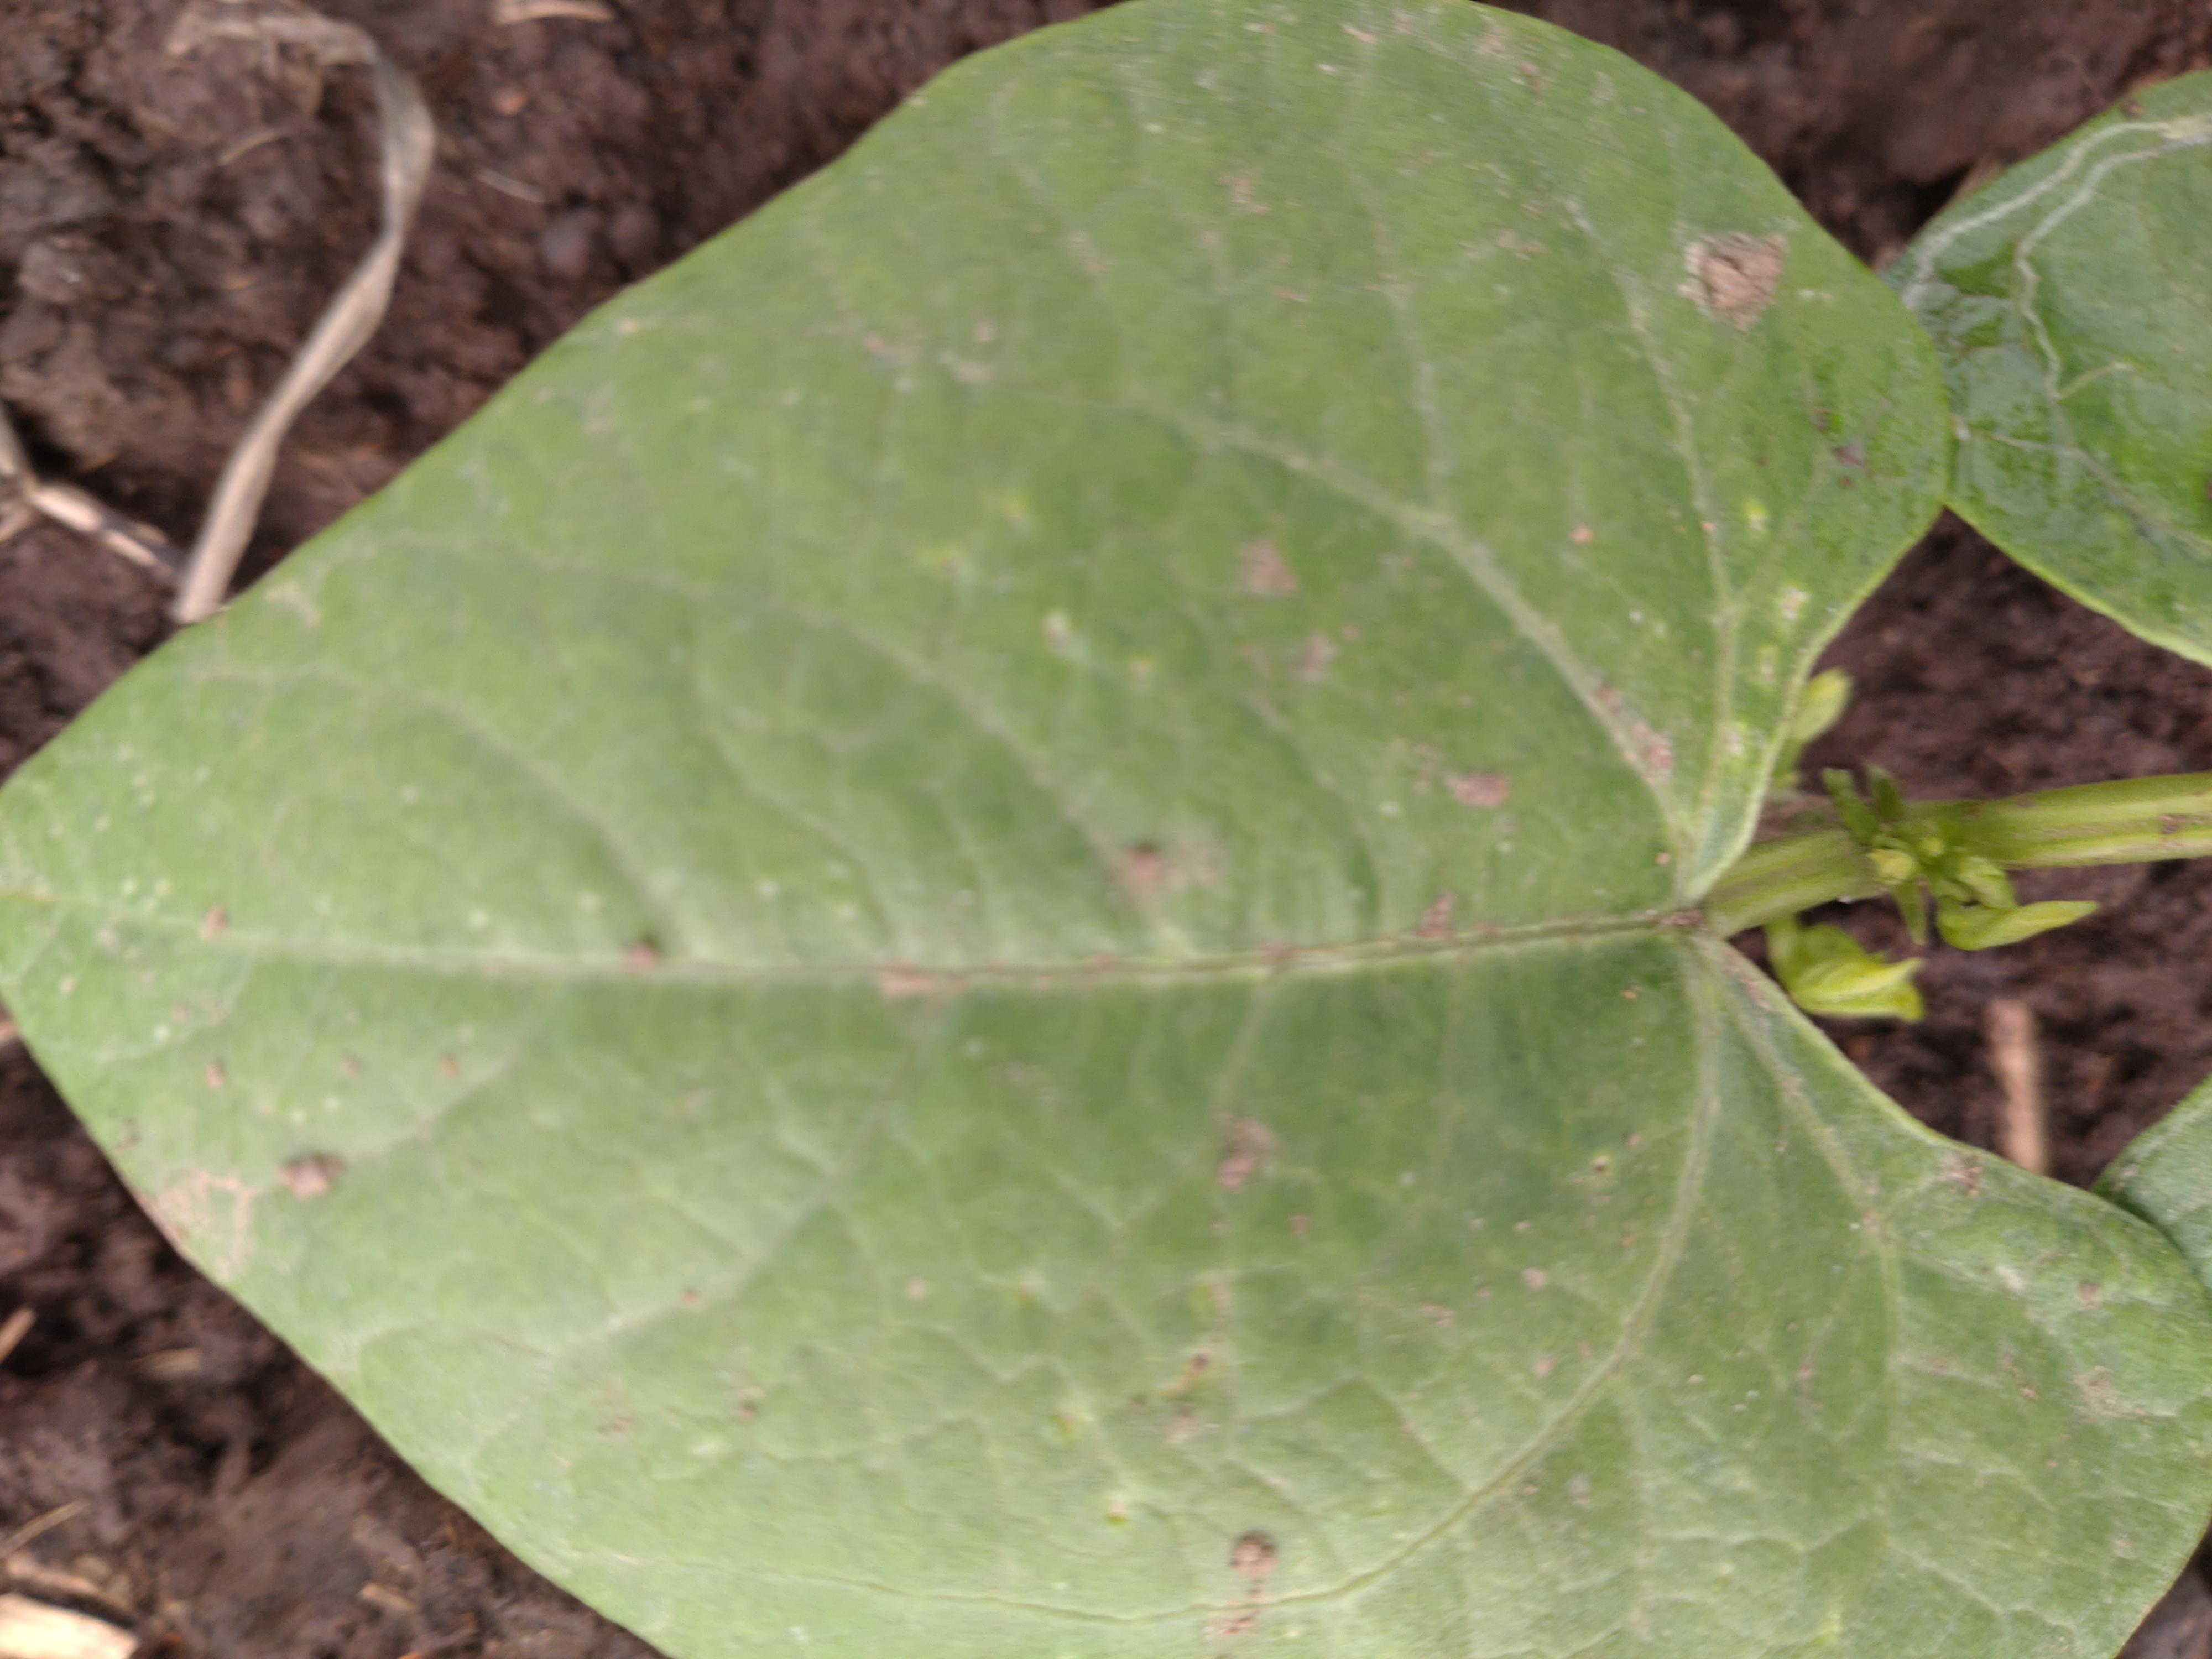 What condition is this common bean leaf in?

healthy
